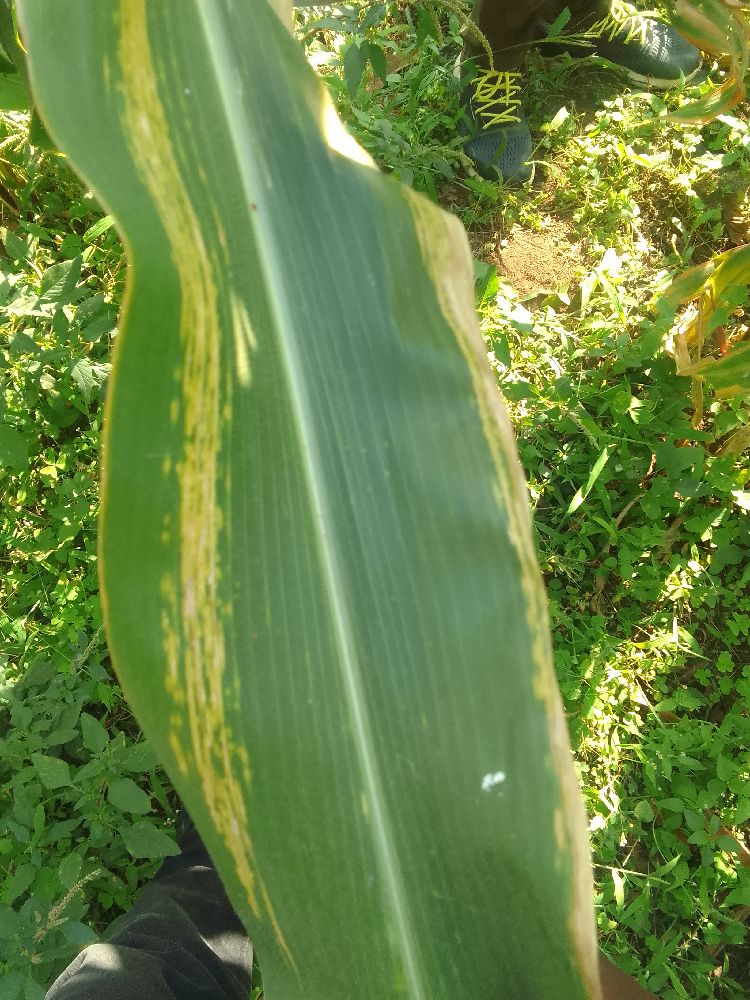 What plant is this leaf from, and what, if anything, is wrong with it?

maize, maize lethal necrosis
